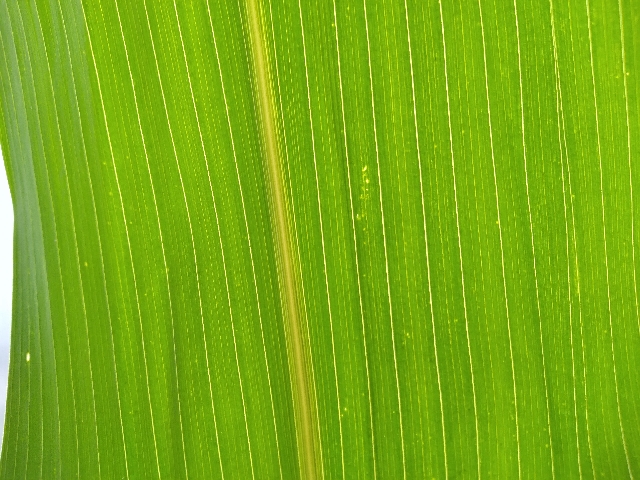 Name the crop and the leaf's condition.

maize, healthy
